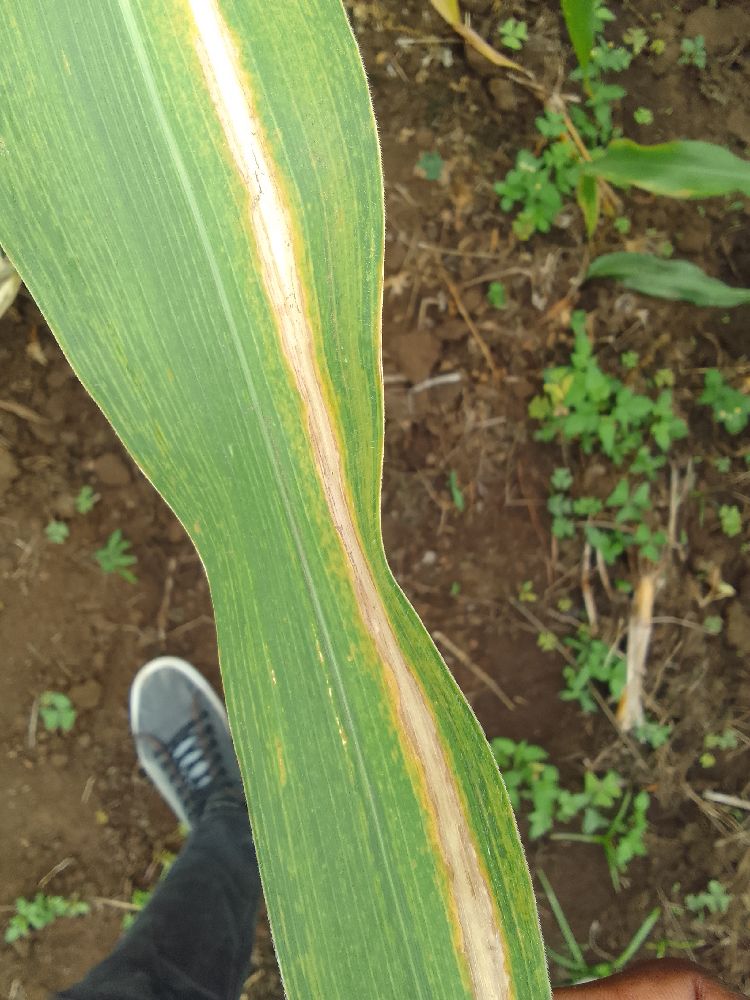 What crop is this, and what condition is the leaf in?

maize, maize lethal necrosis
